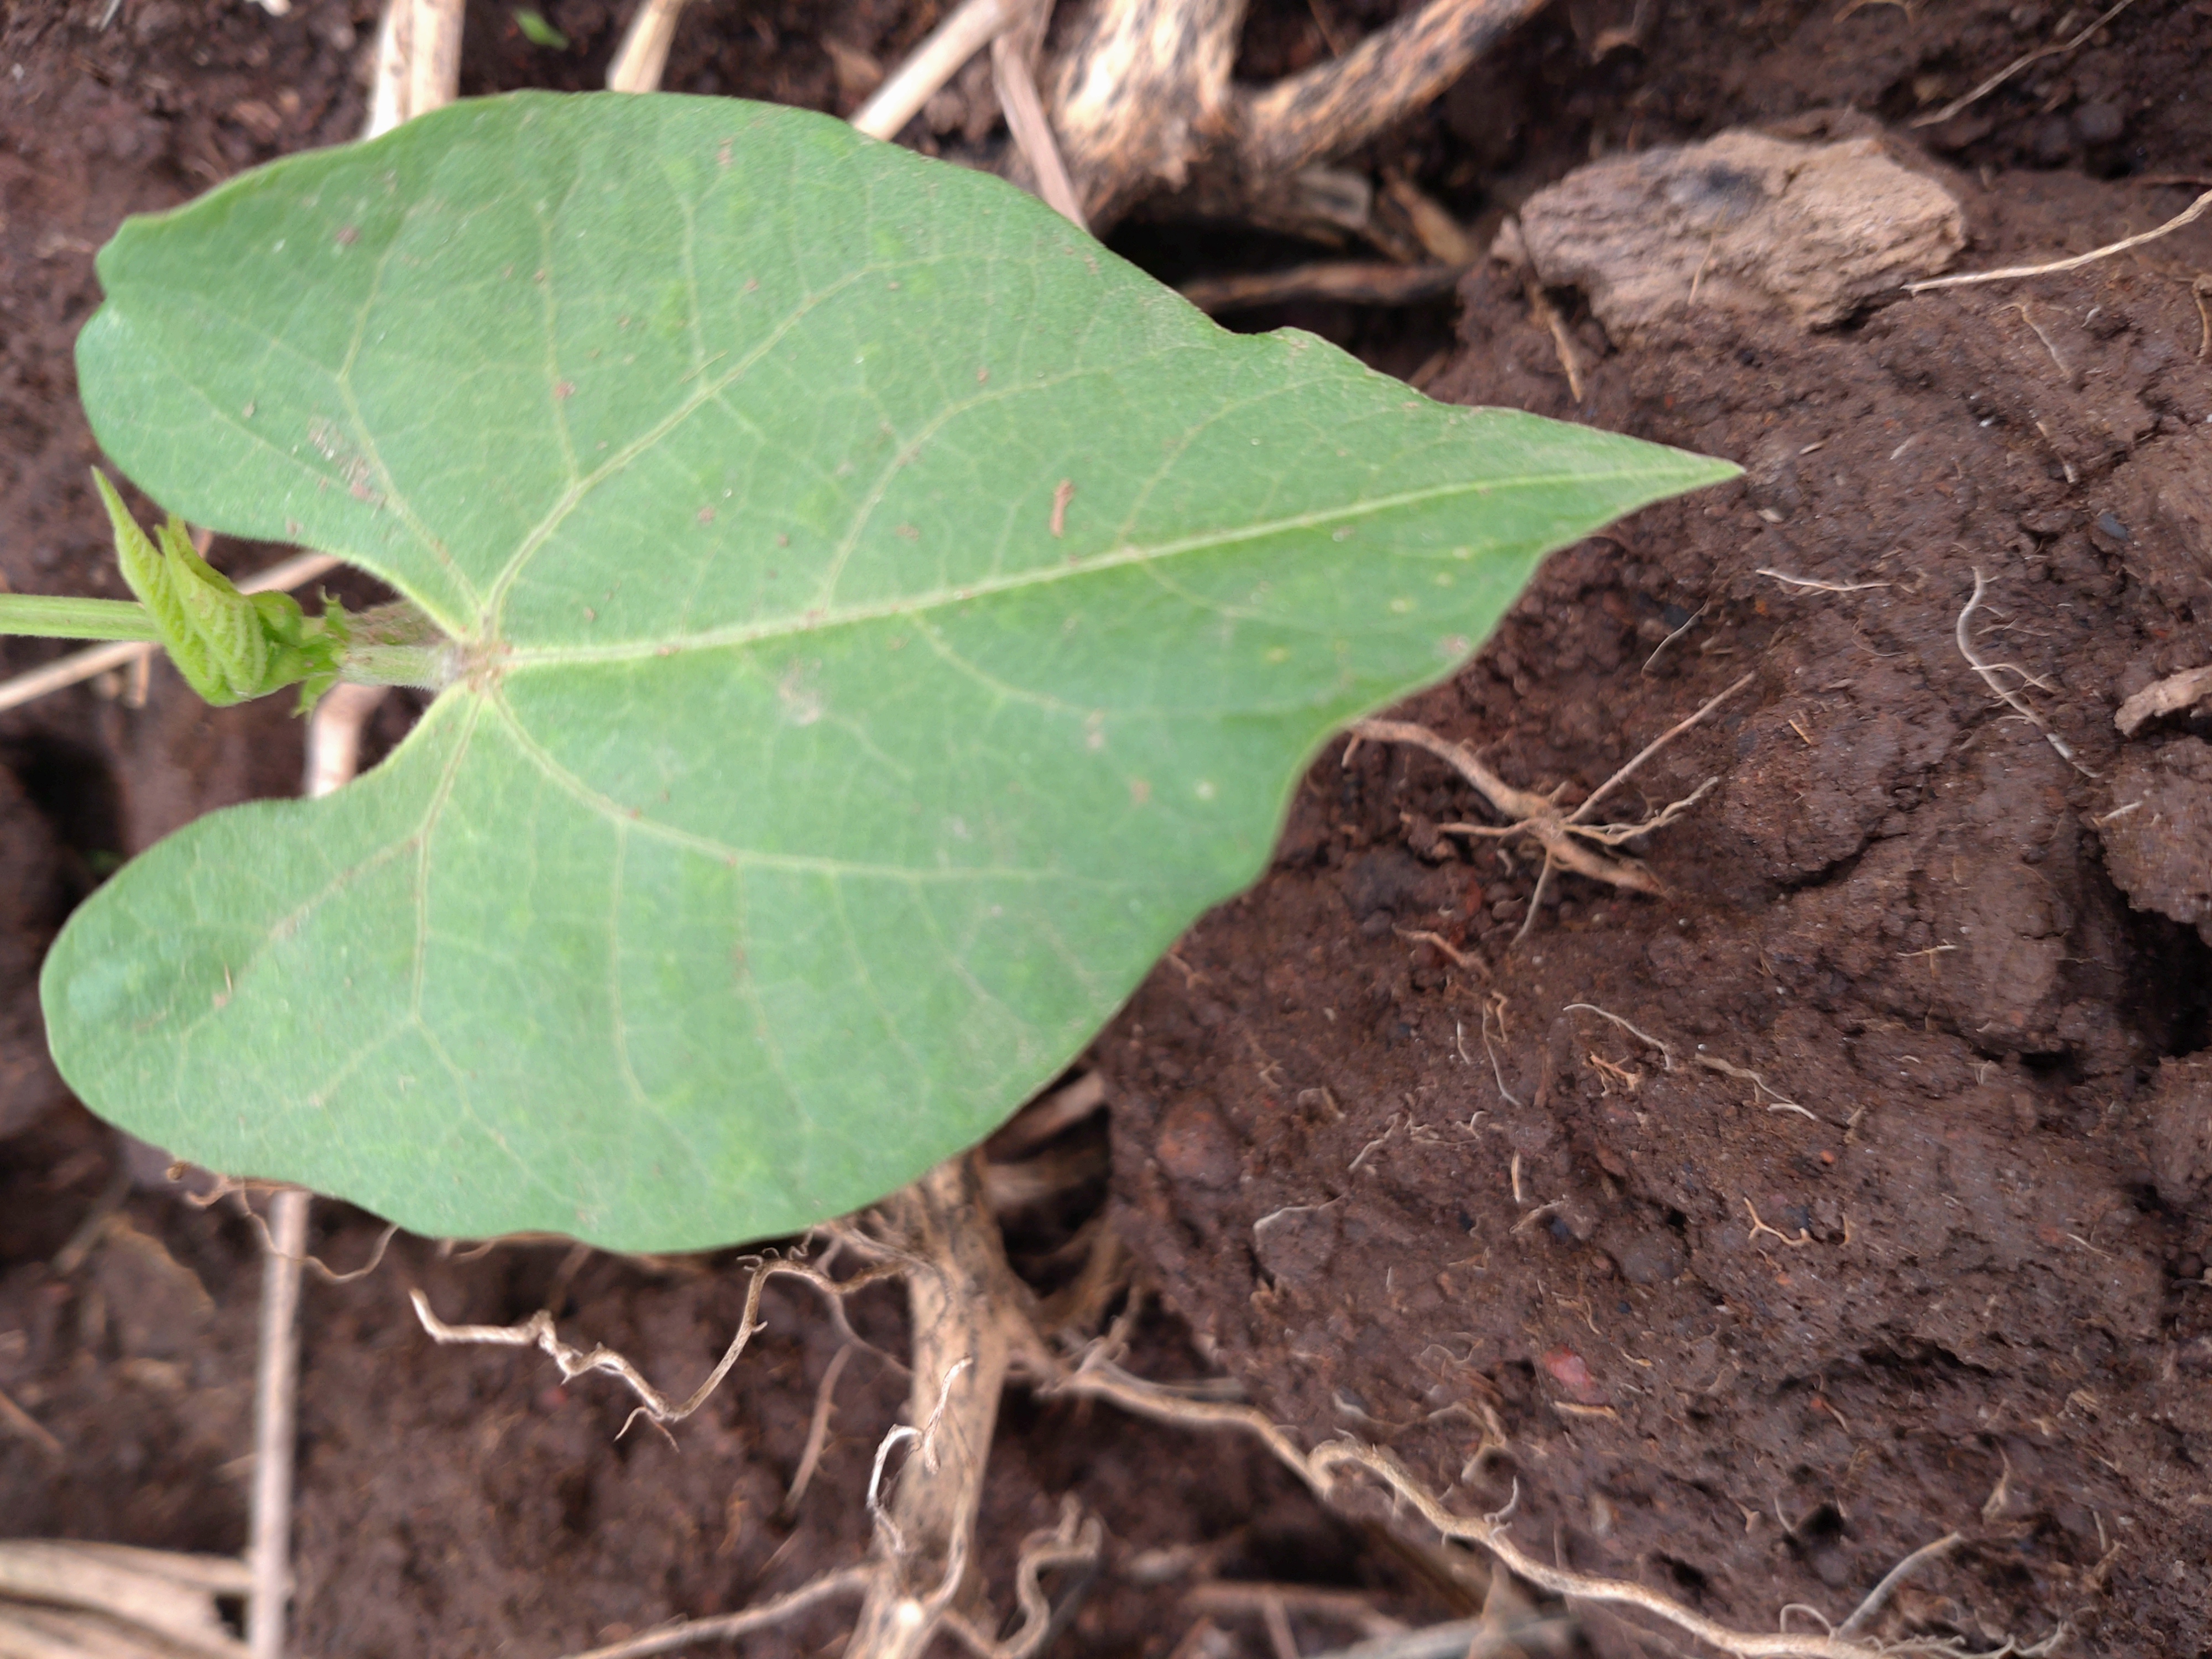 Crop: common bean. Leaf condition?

healthy
